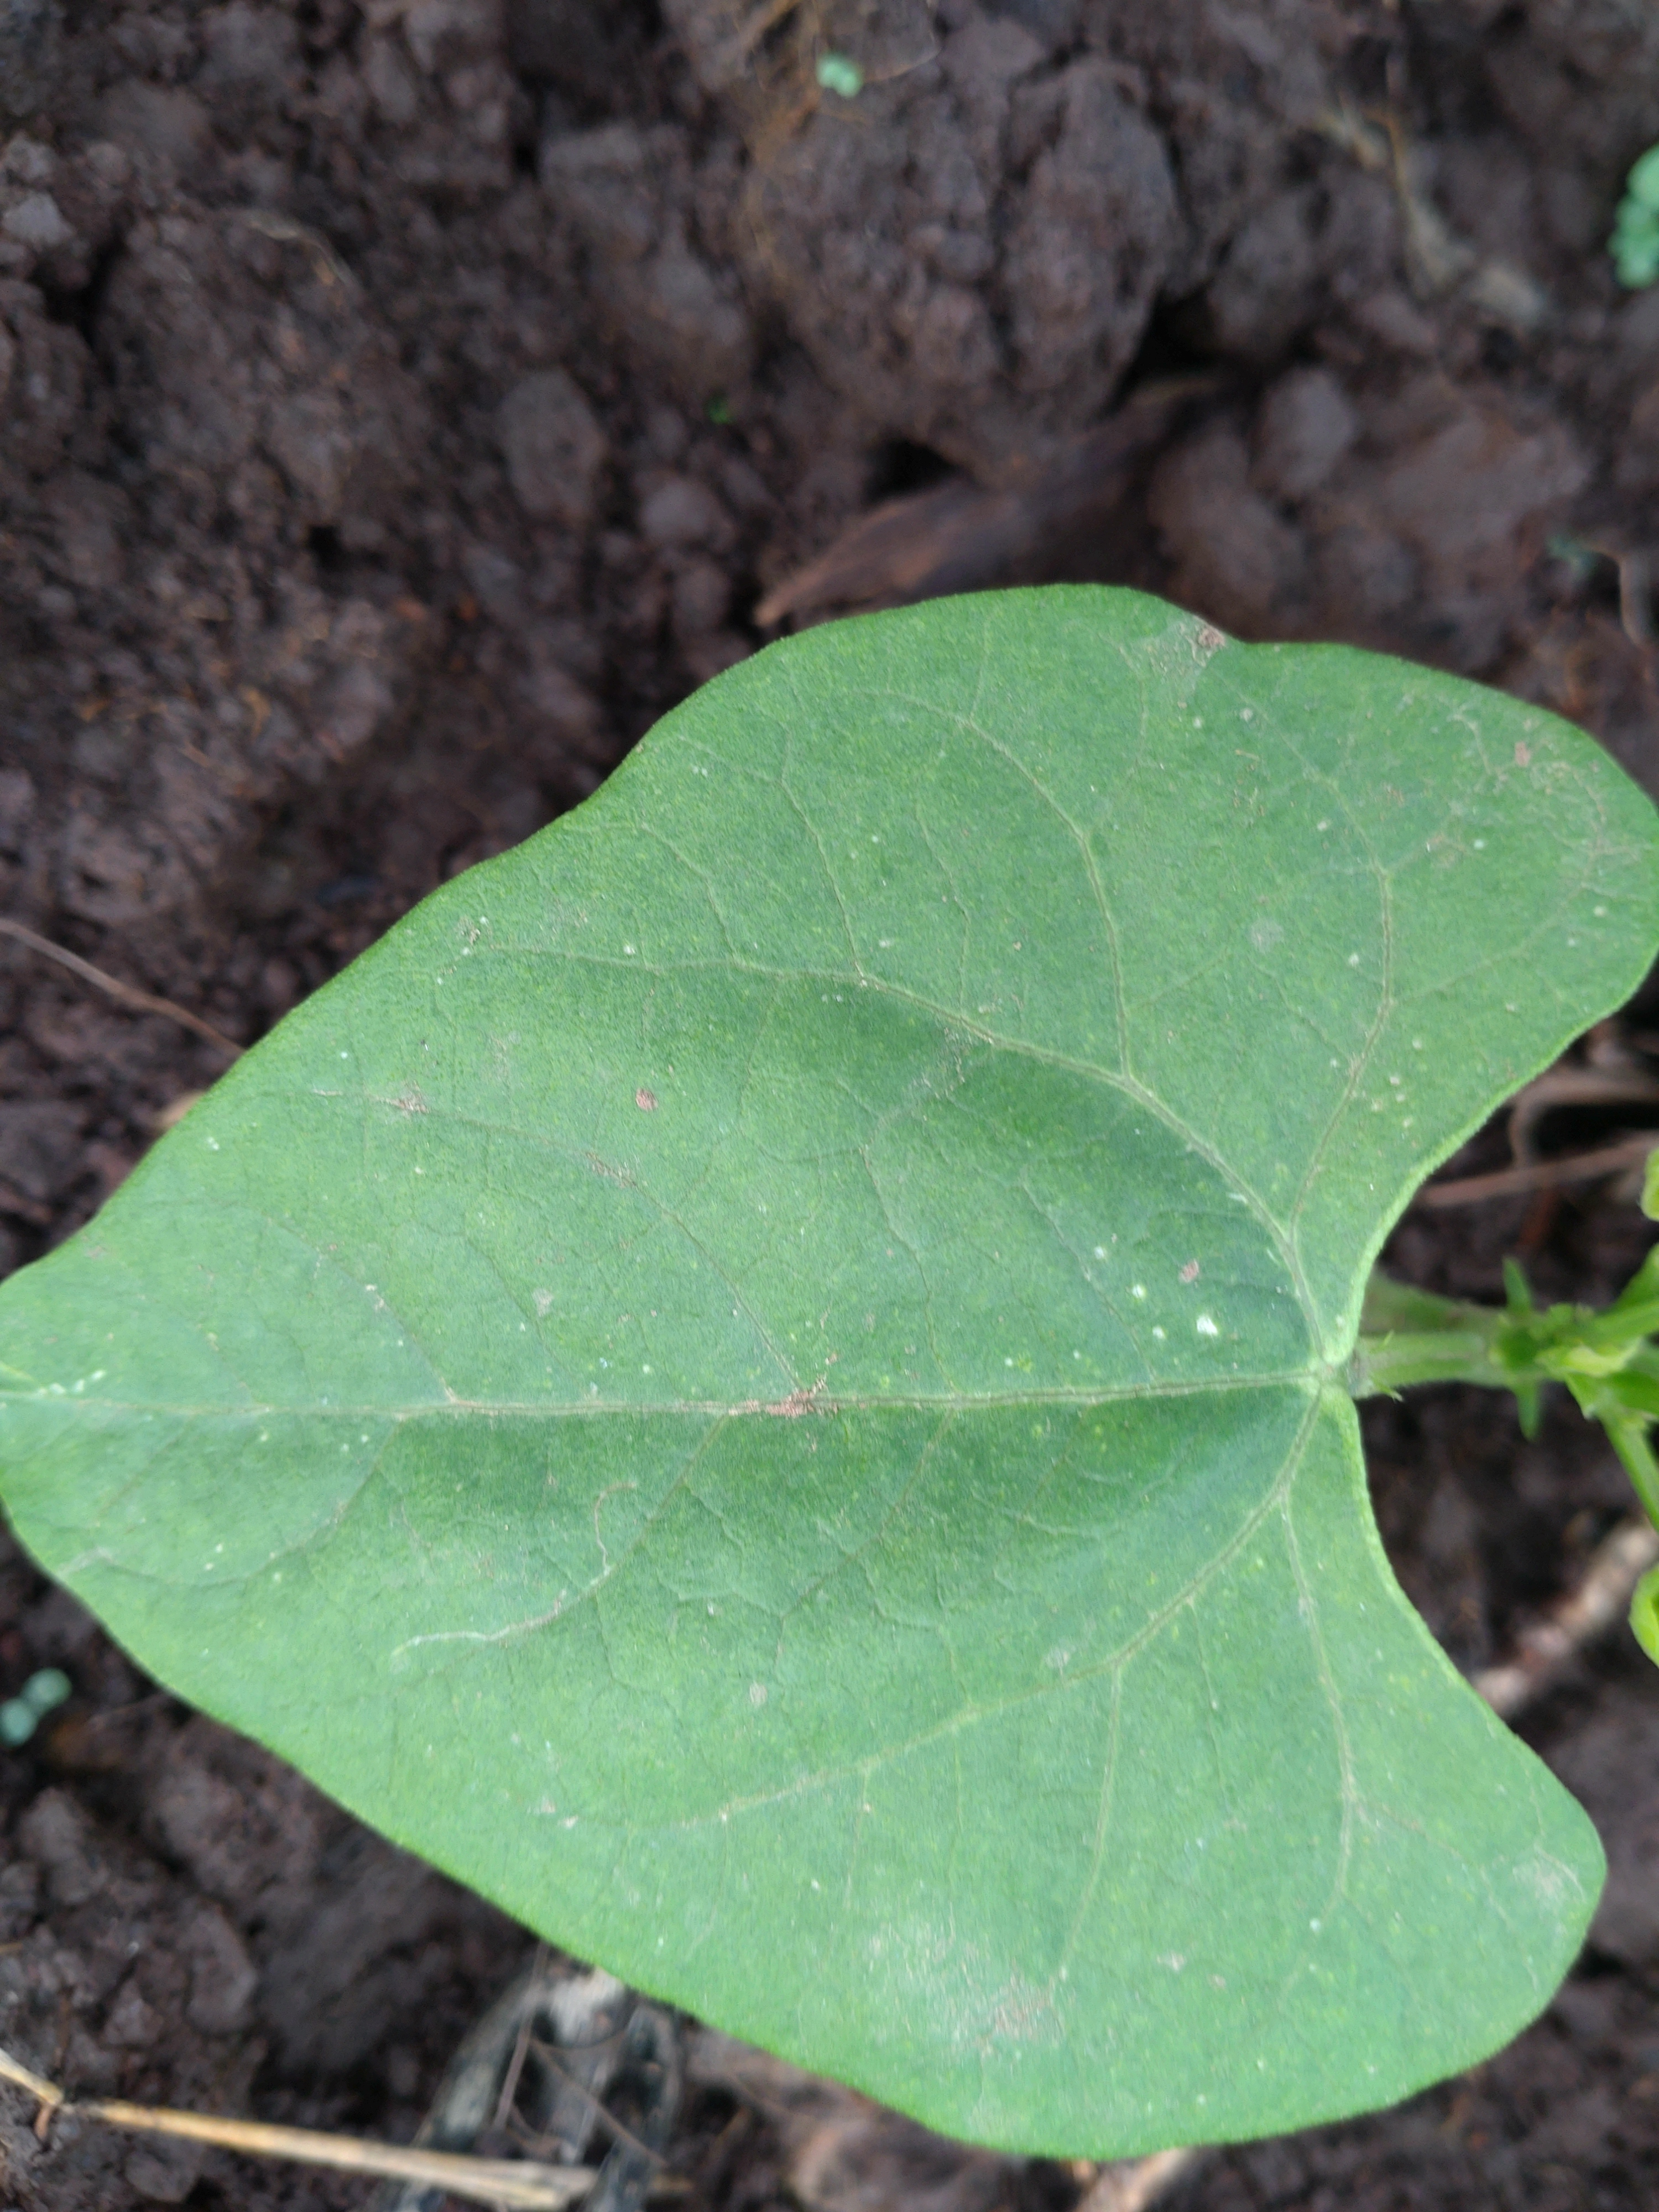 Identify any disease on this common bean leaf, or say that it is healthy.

healthy
